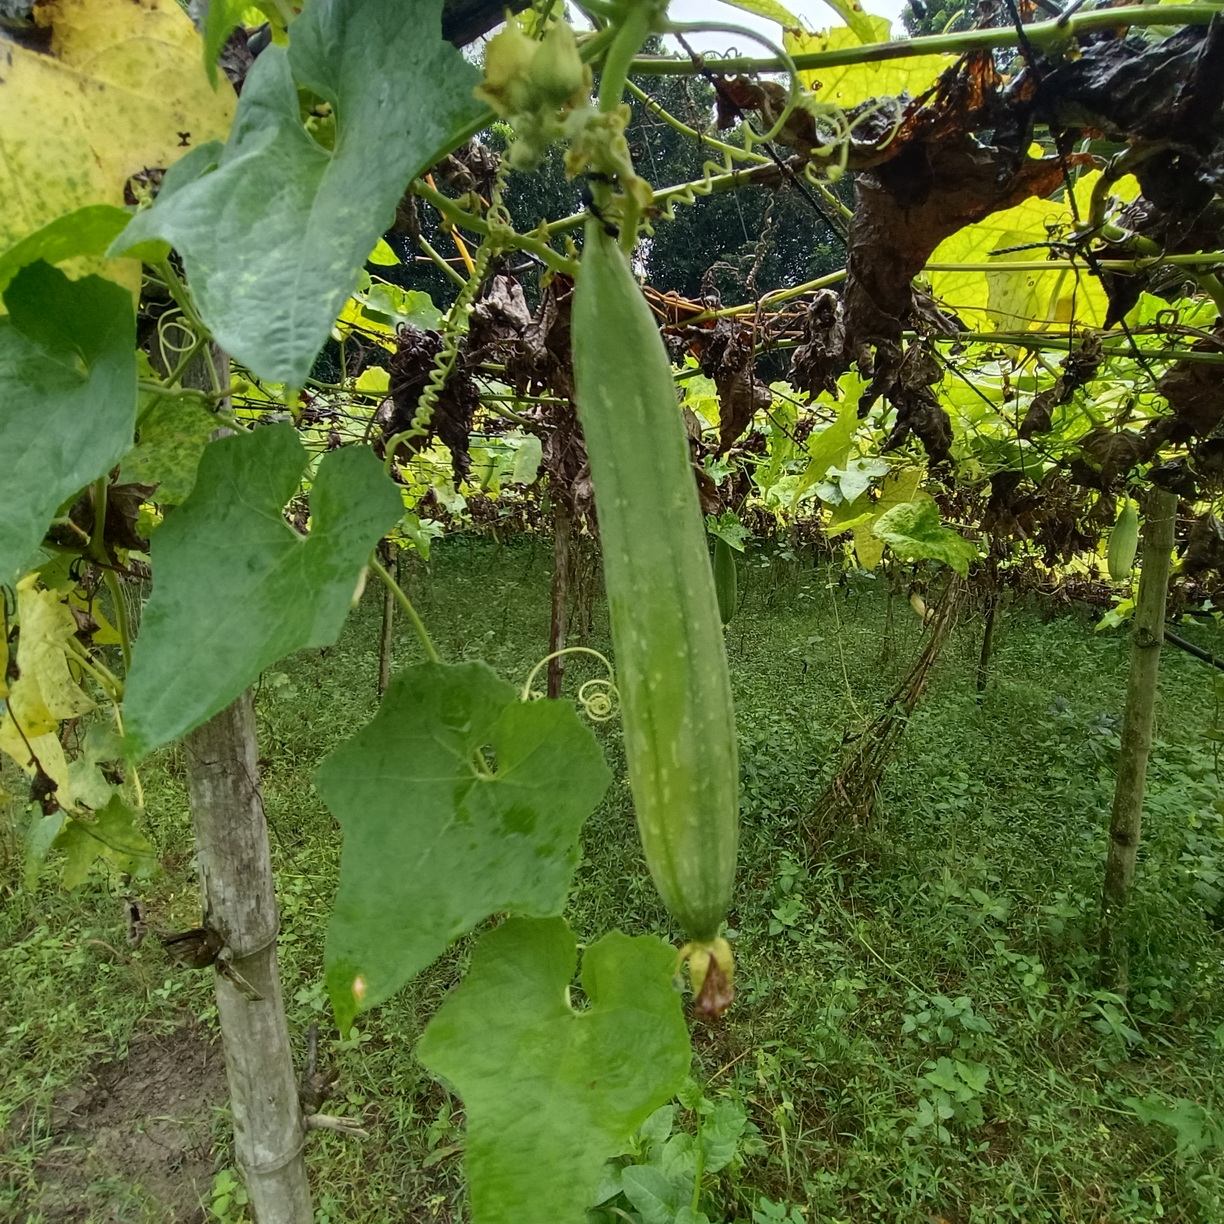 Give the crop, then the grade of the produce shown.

luffa, fresh
